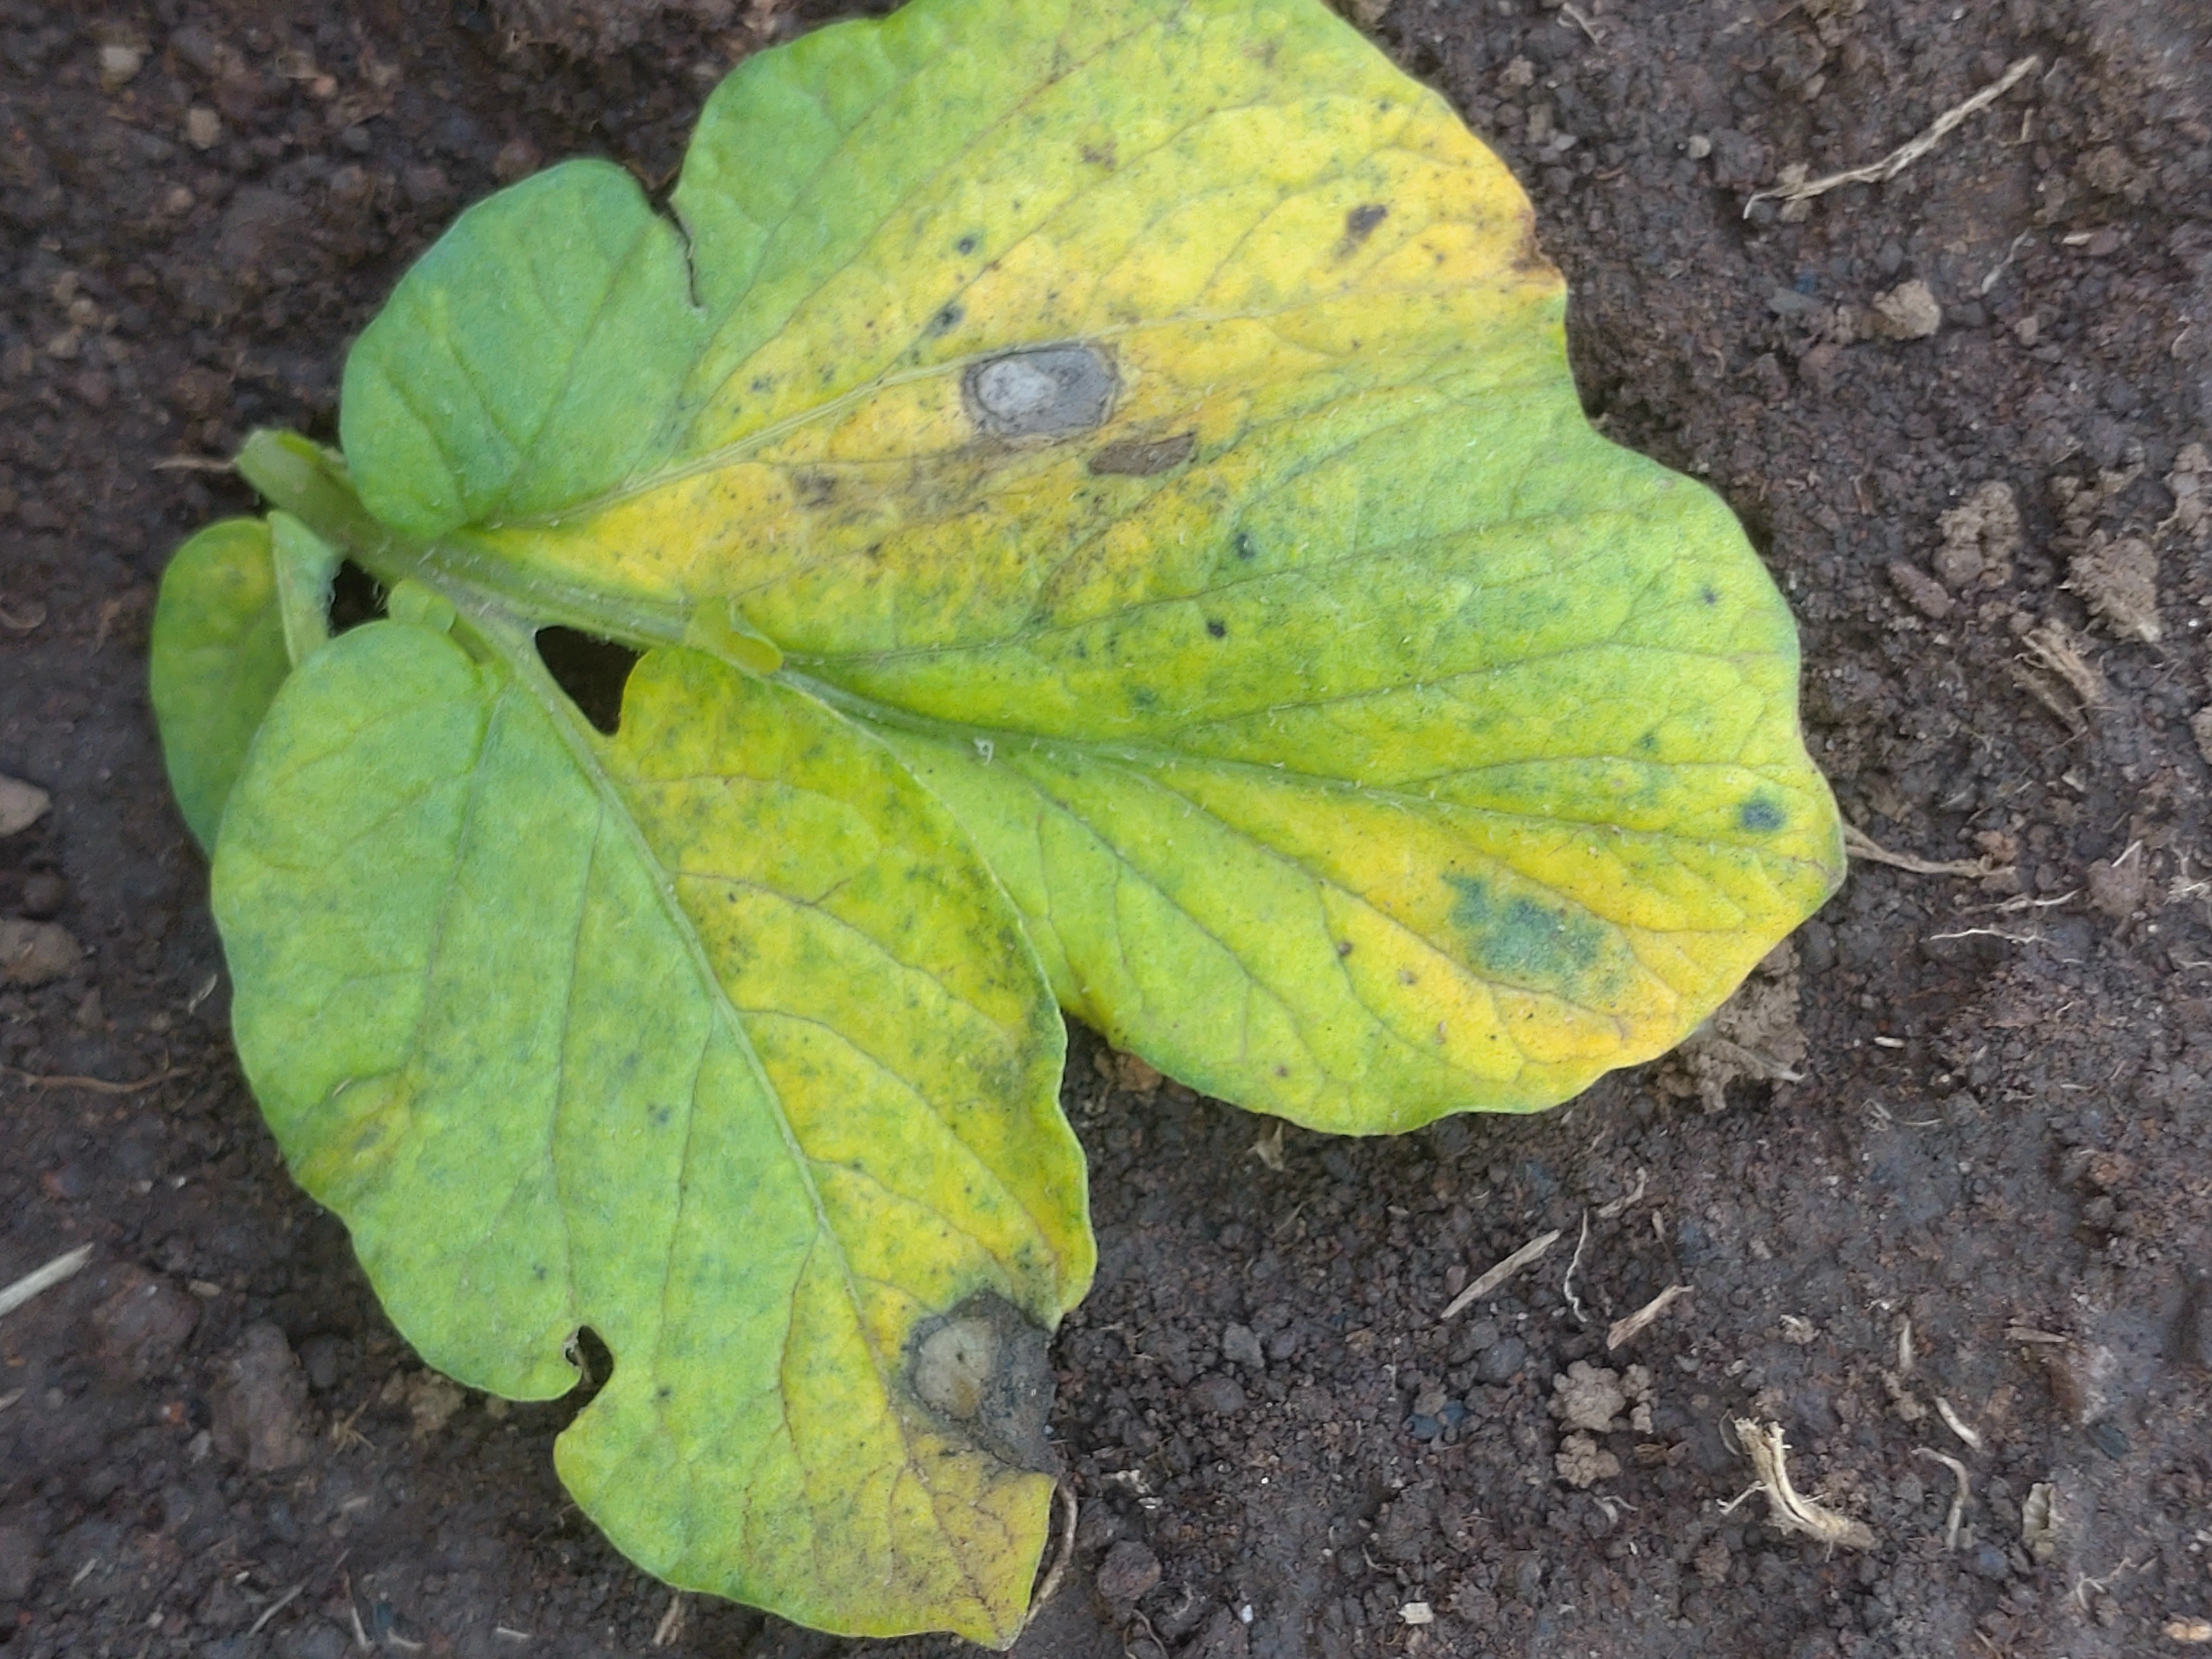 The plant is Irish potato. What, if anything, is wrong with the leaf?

late blight
